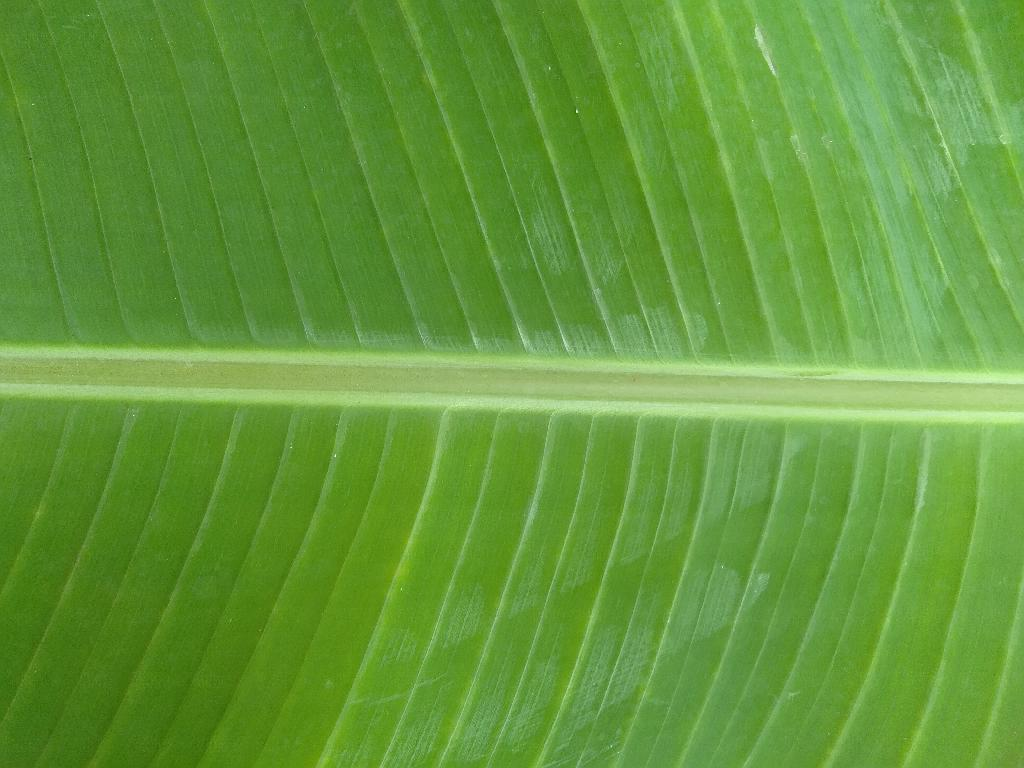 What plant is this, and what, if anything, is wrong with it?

banana, healthy
